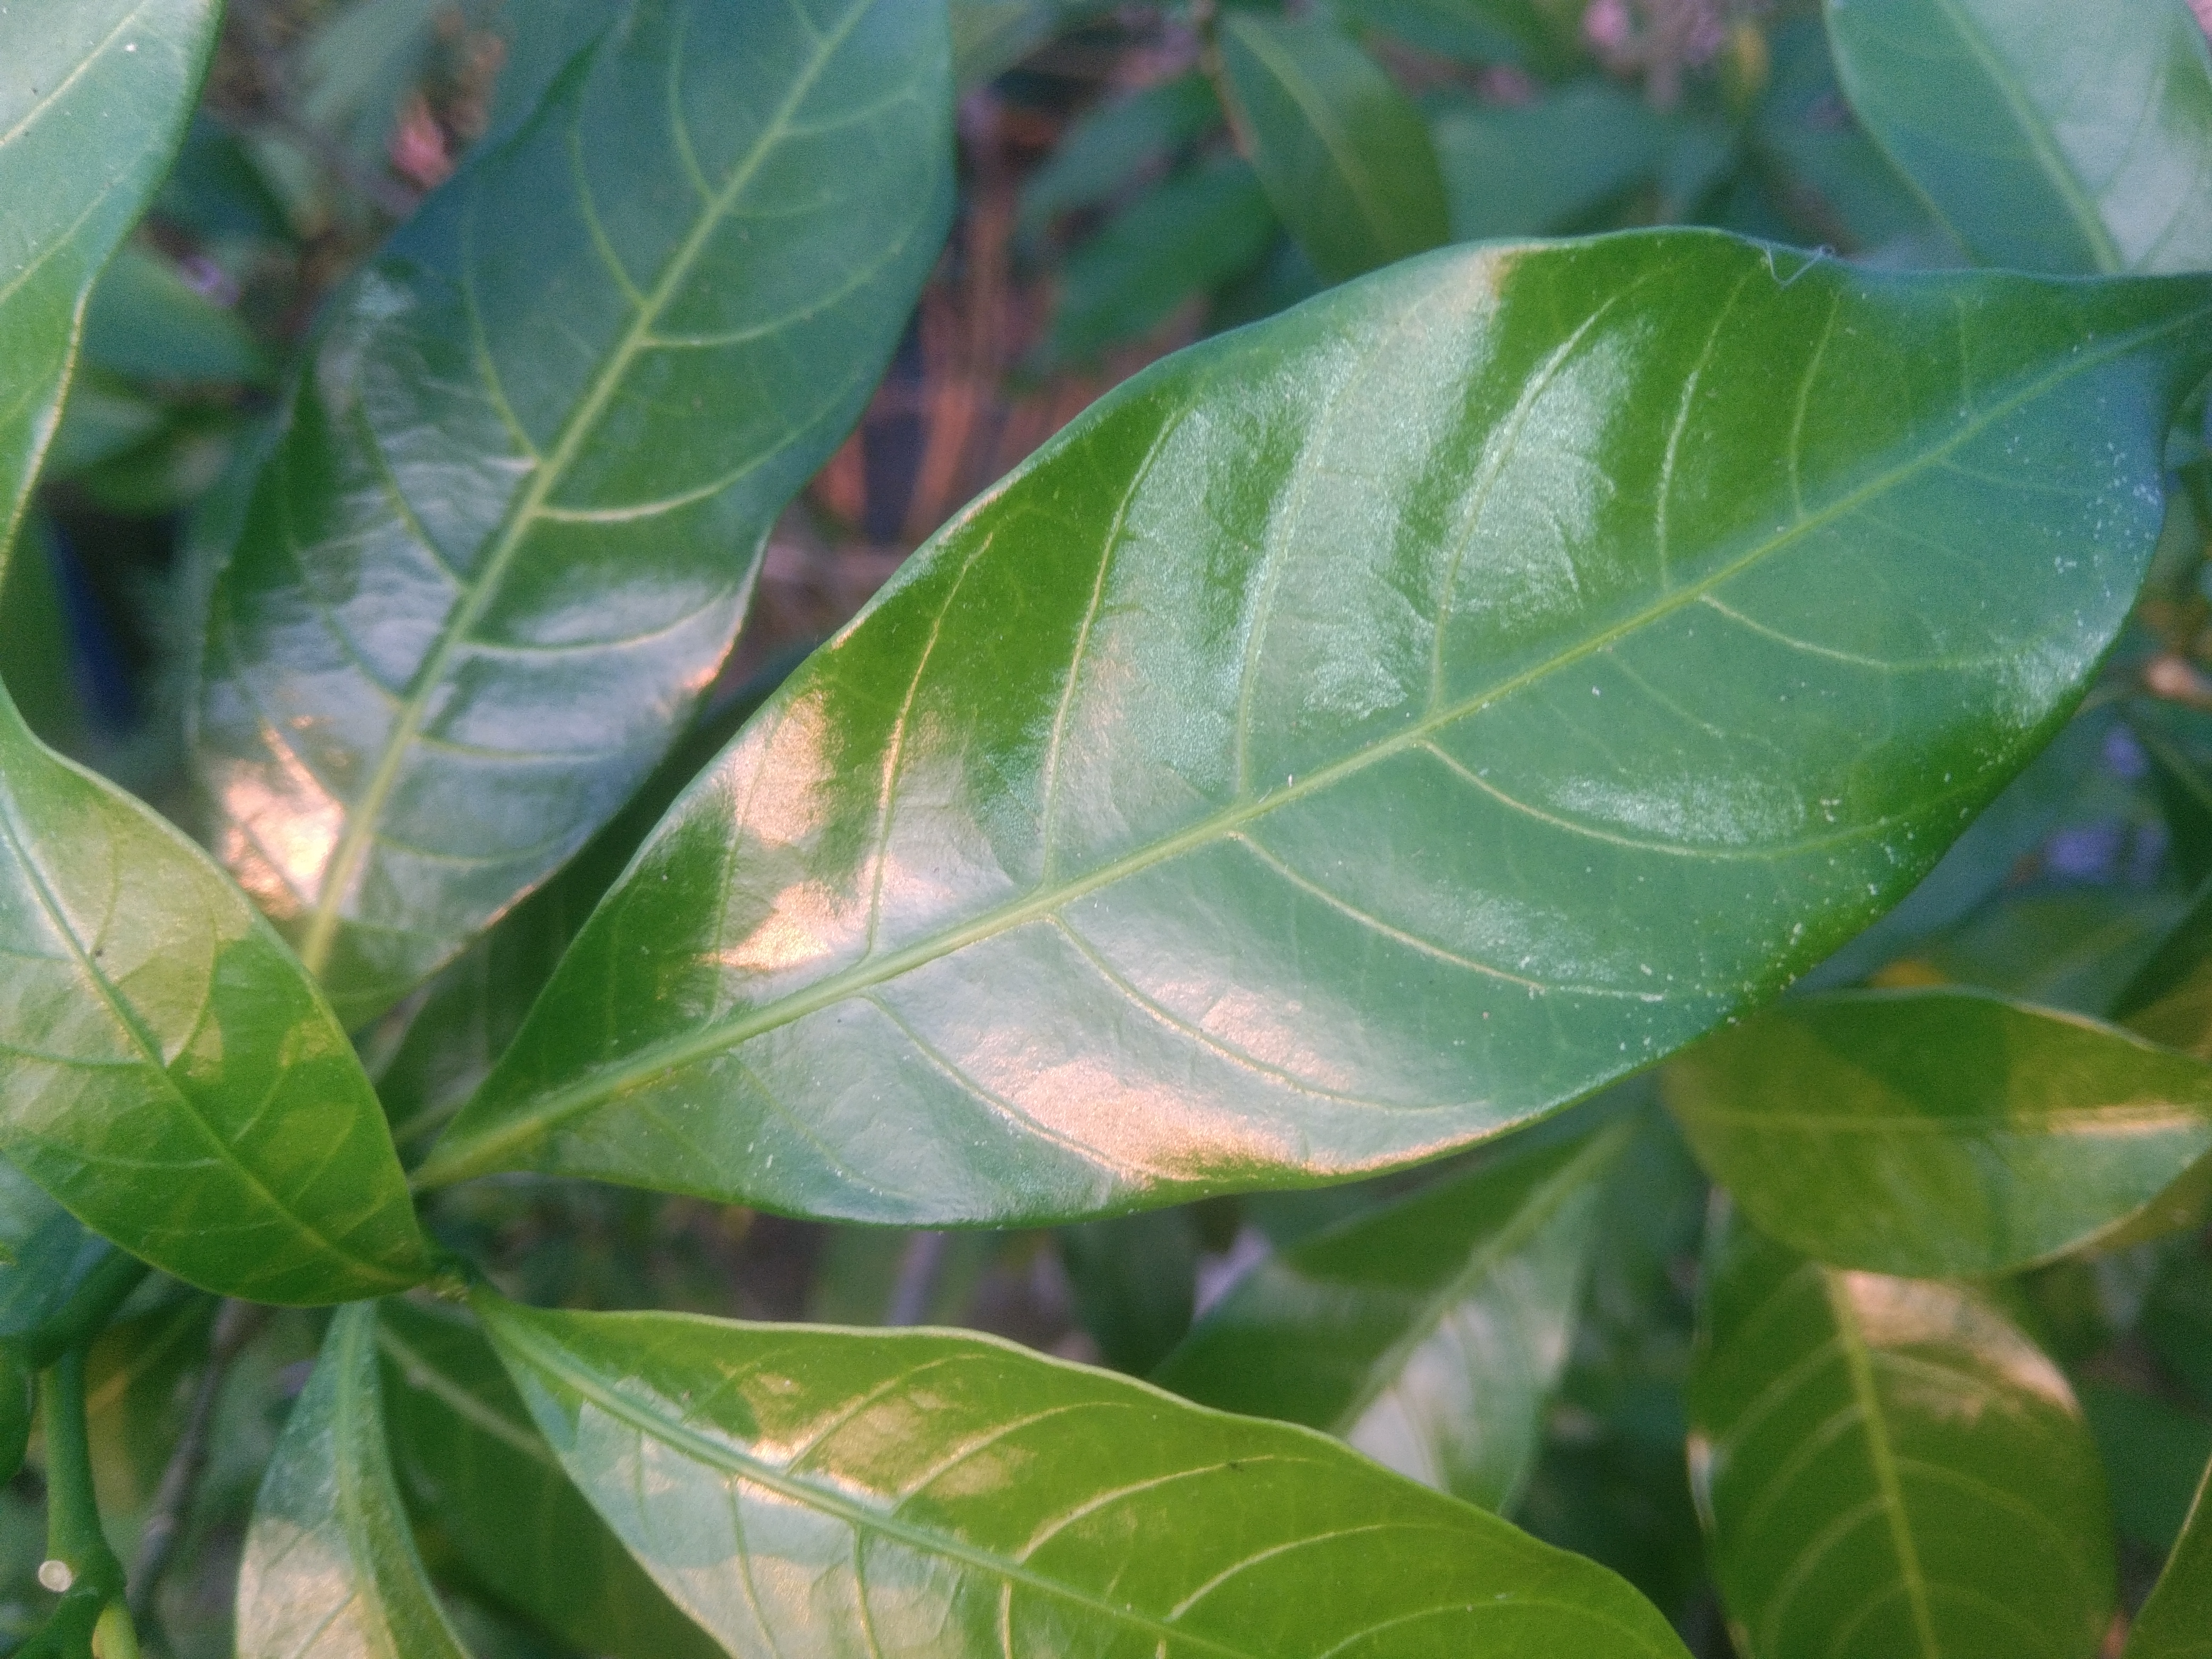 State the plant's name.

togor
